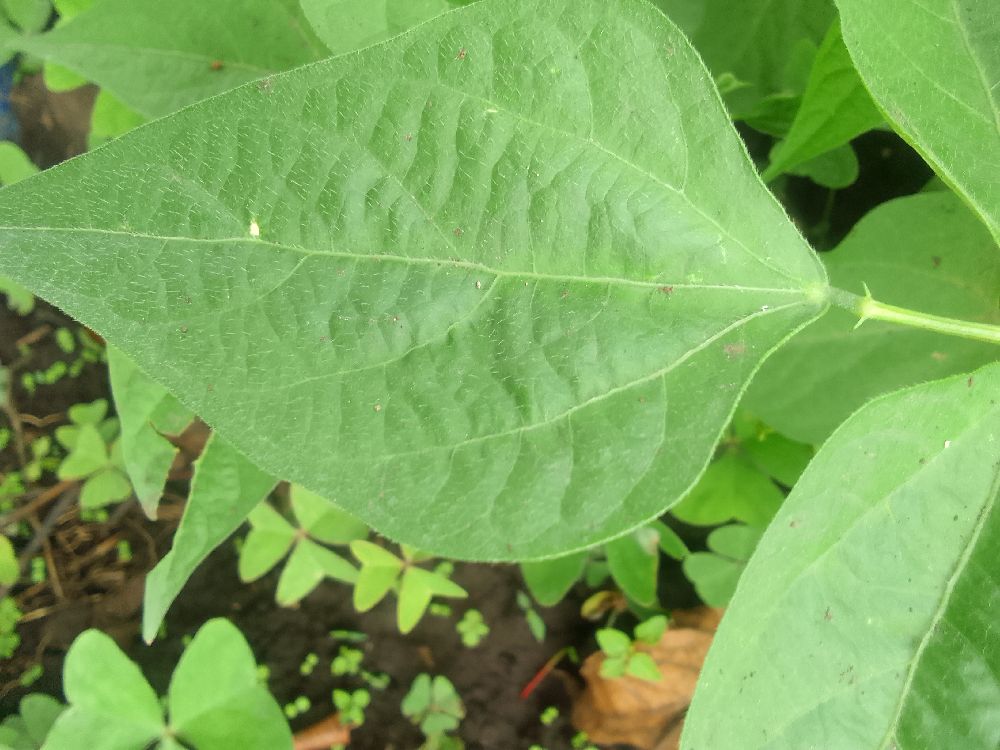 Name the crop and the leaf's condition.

common bean, healthy
